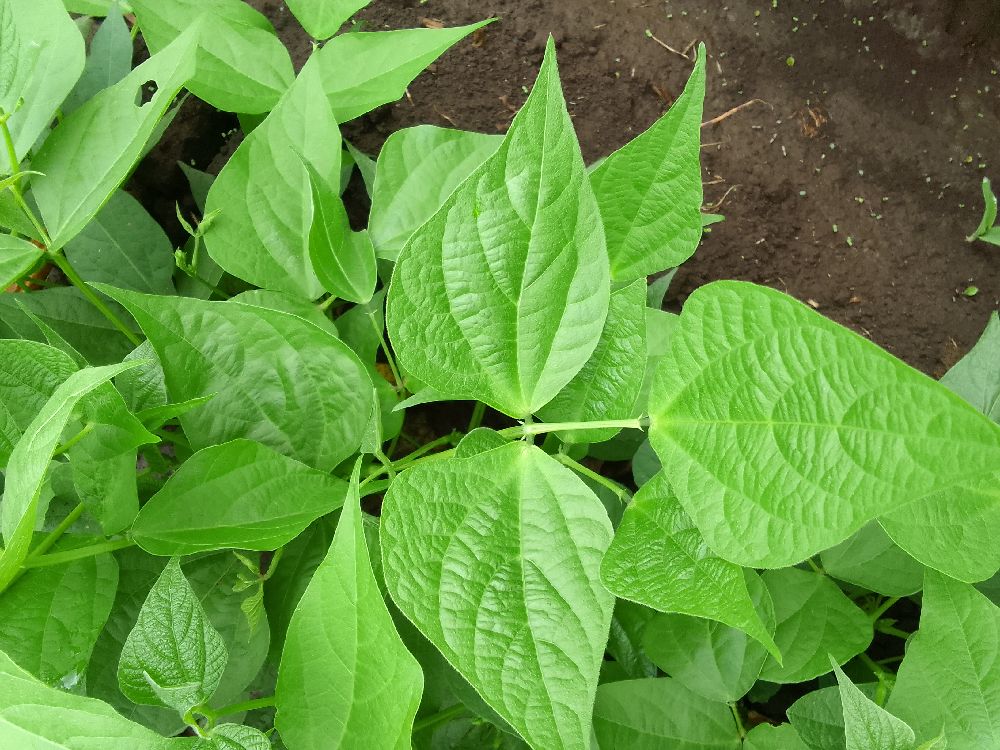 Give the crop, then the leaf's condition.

common bean, healthy
